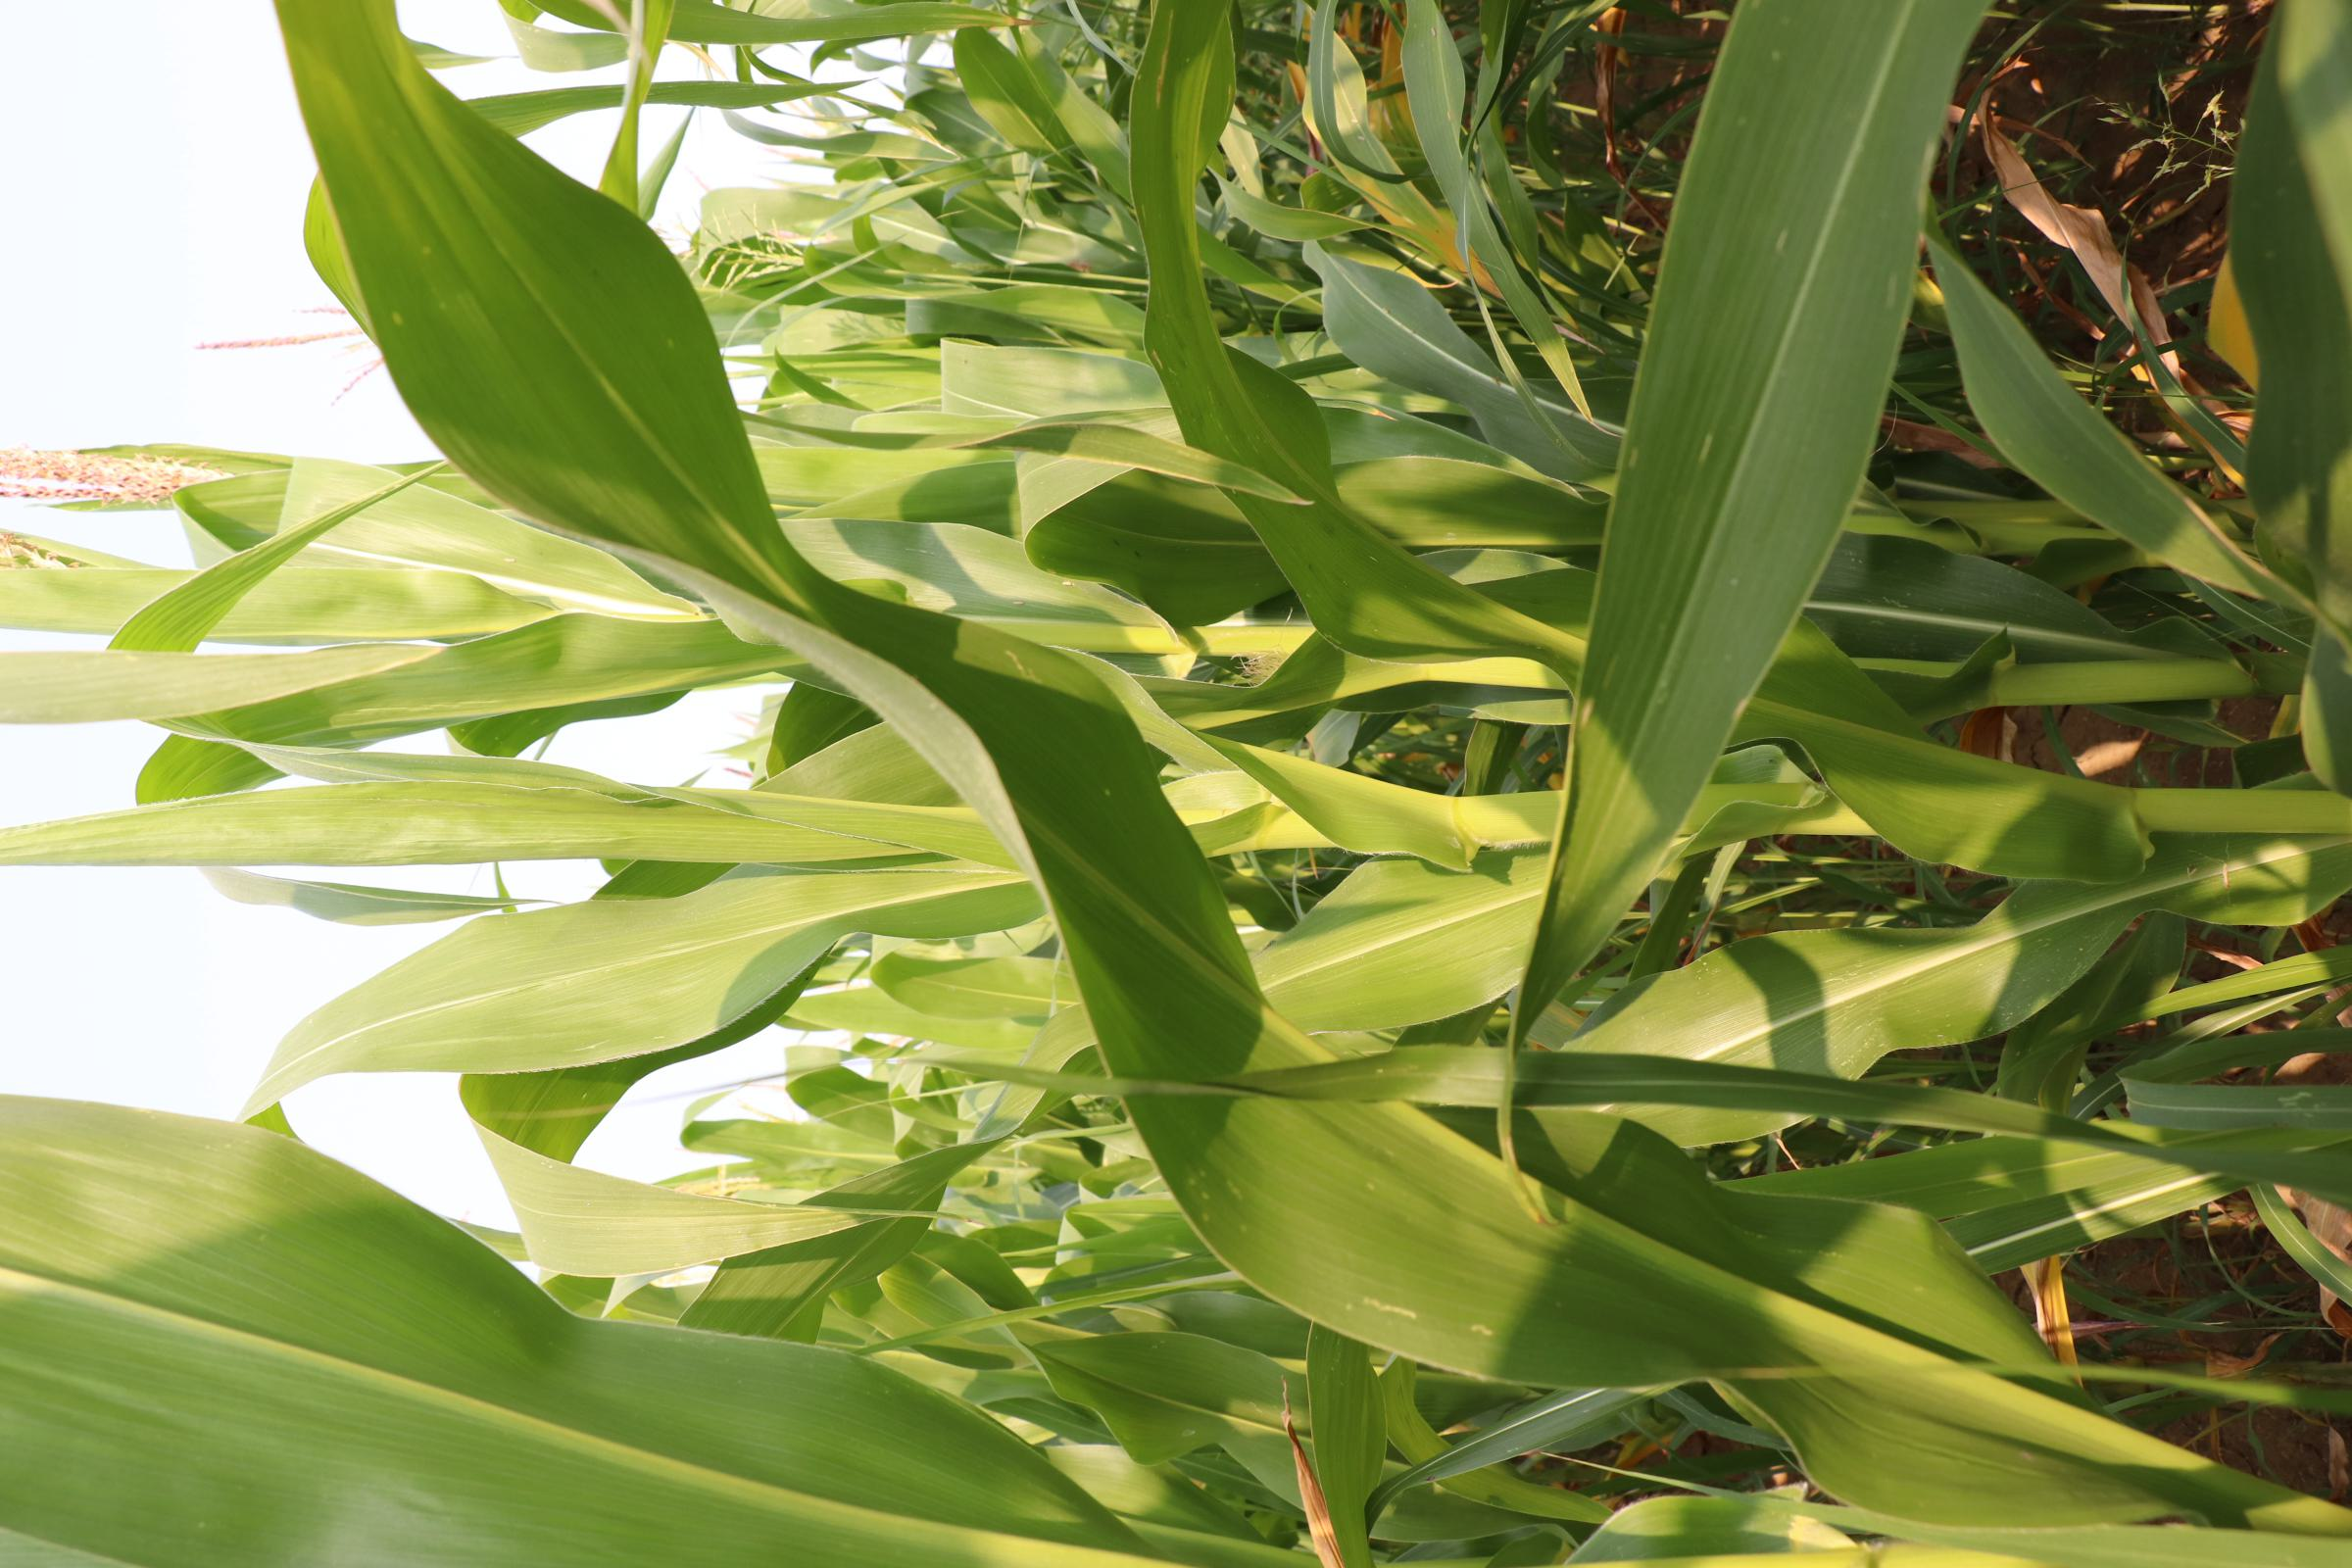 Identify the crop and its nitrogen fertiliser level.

maize, no added nitrogen
